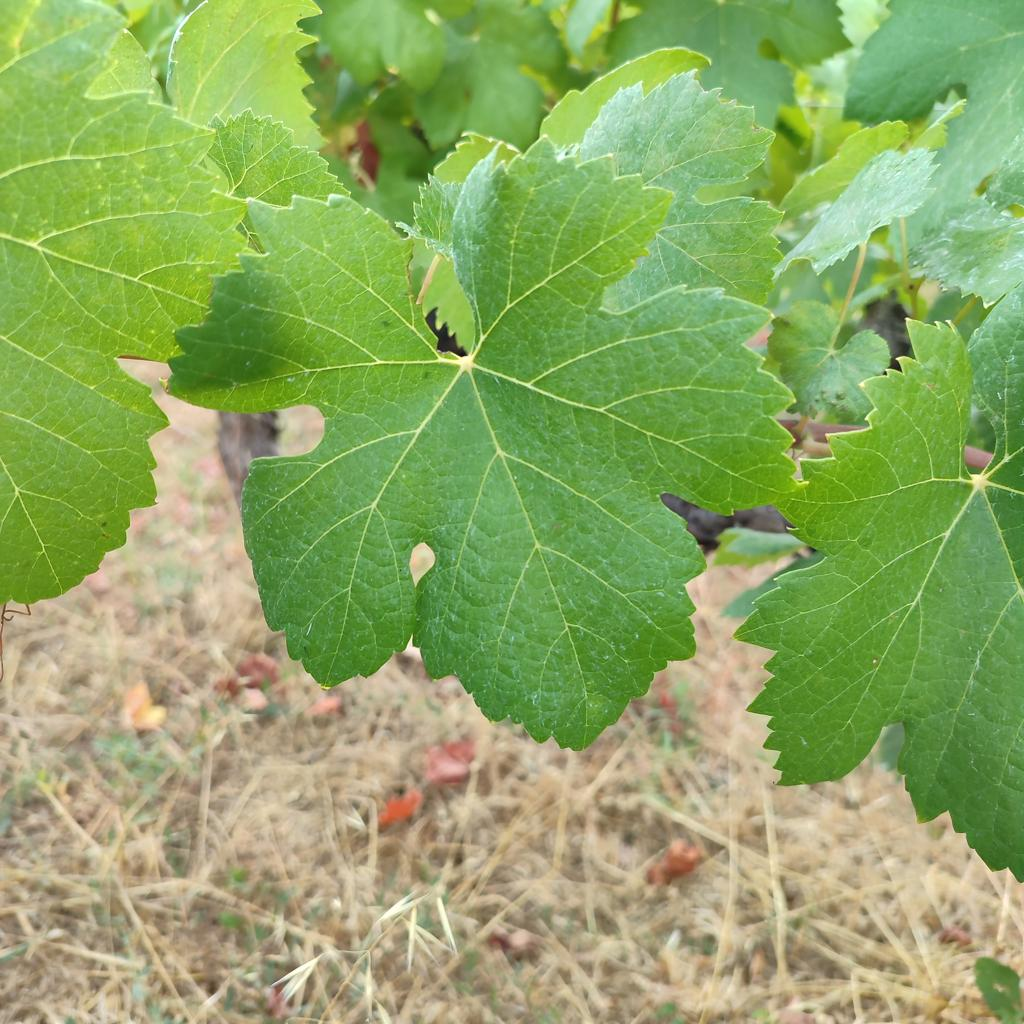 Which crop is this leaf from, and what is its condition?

grapevine, healthy
